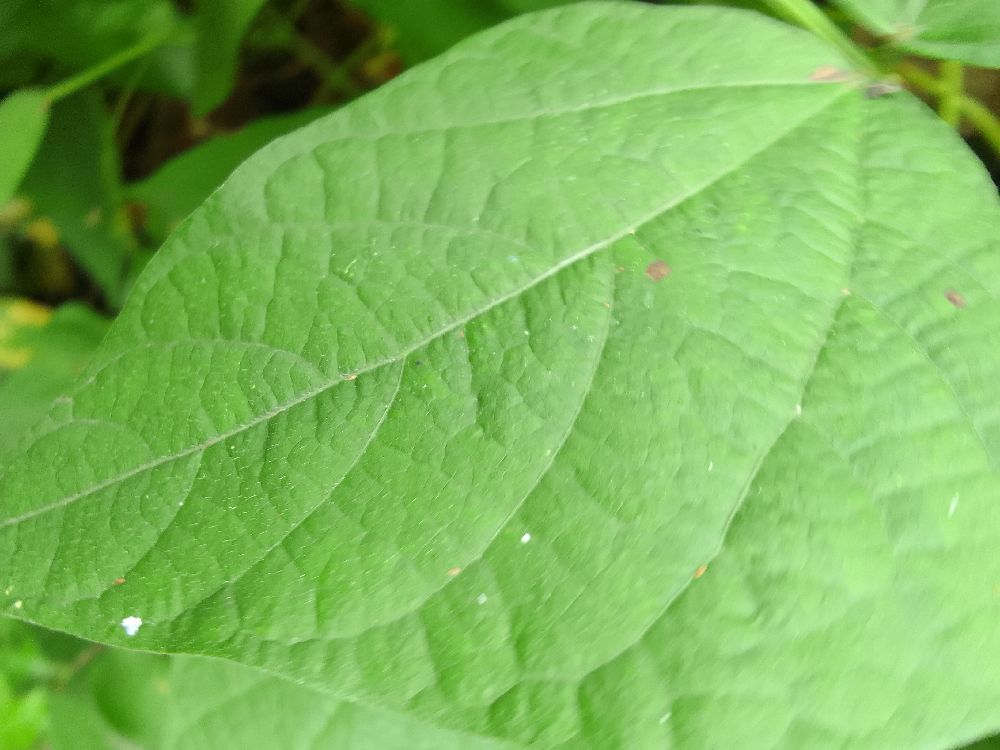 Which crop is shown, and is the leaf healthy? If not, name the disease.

common bean, healthy
